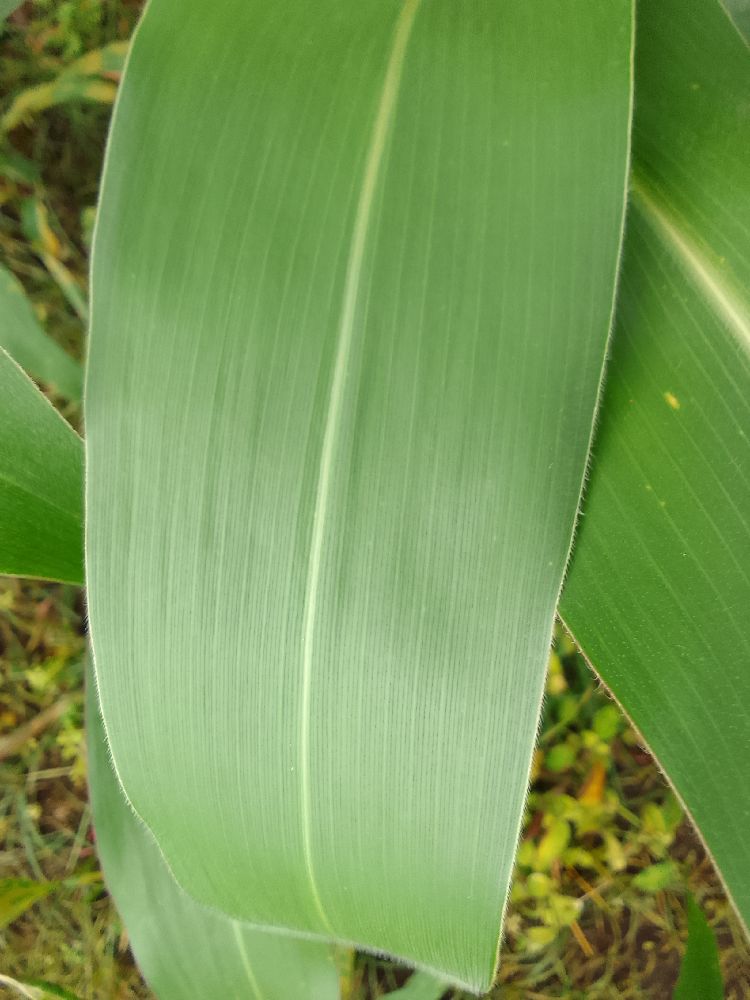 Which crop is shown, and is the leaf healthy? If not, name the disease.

maize, healthy
